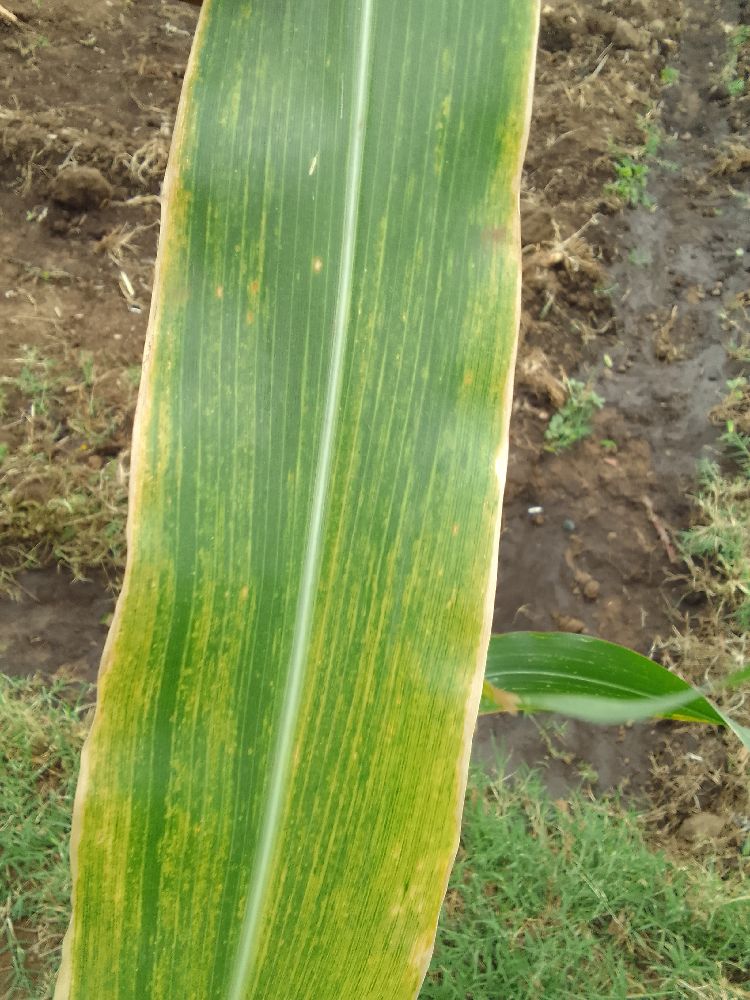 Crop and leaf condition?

maize, maize lethal necrosis
